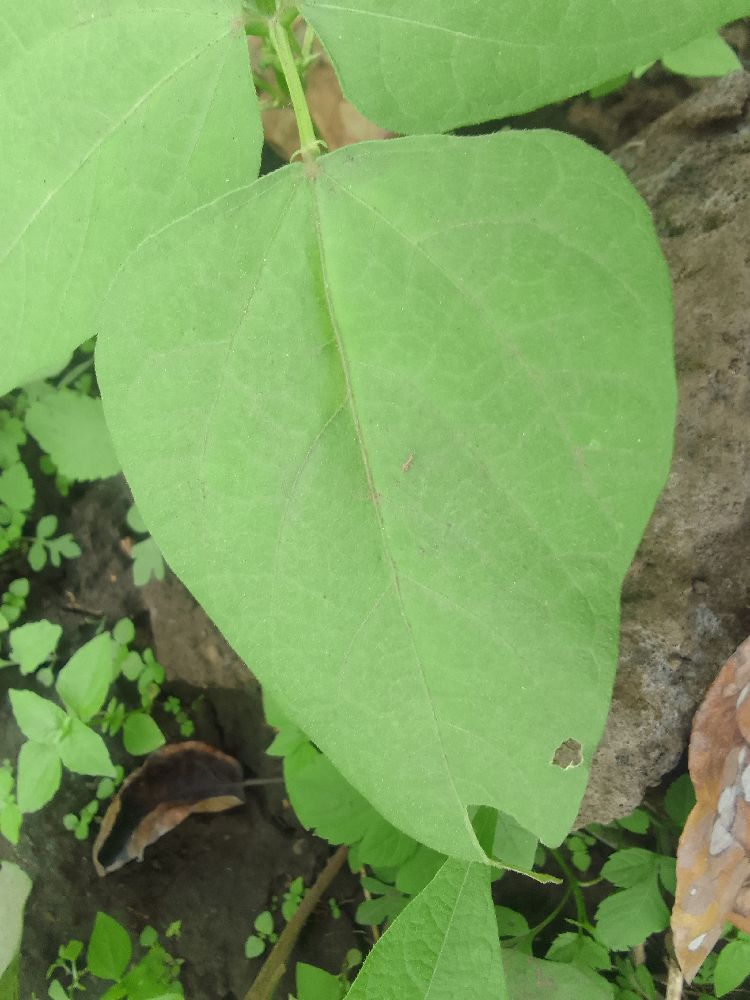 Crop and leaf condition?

common bean, healthy
